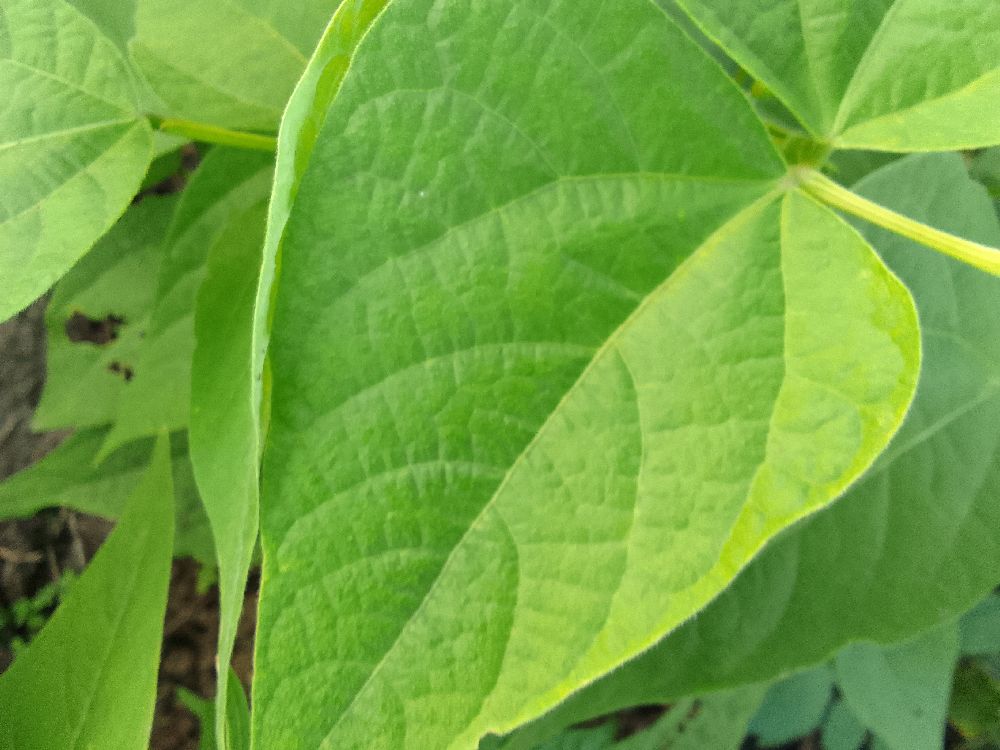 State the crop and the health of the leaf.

common bean, healthy
